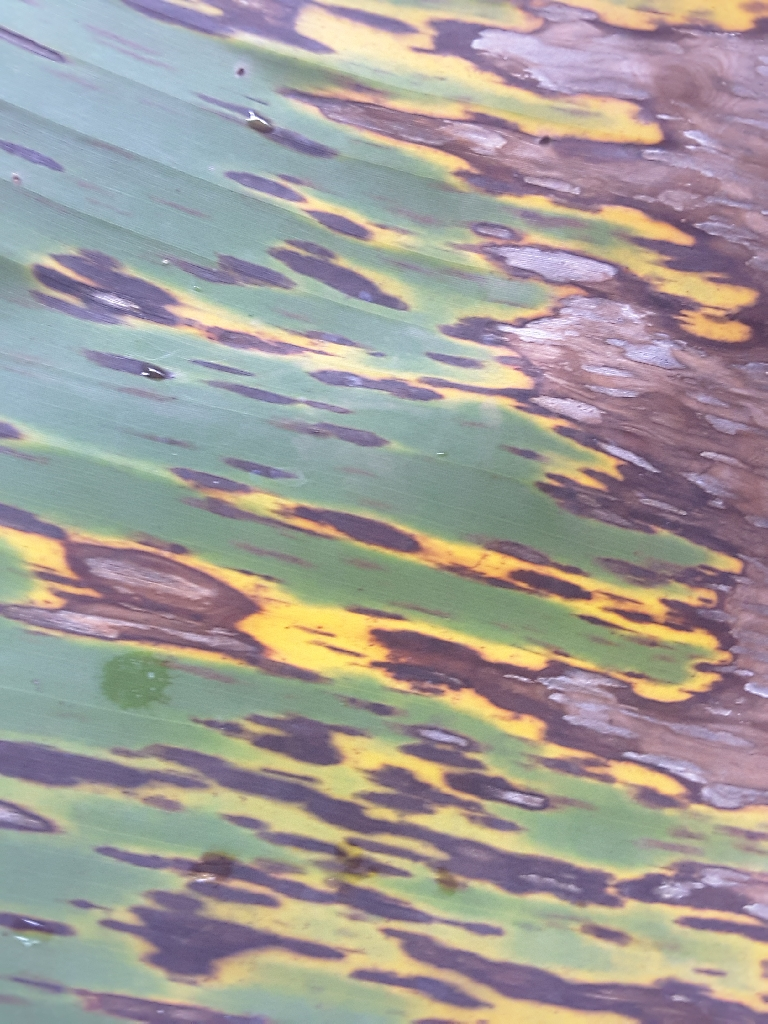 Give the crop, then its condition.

banana, black sigatoka
